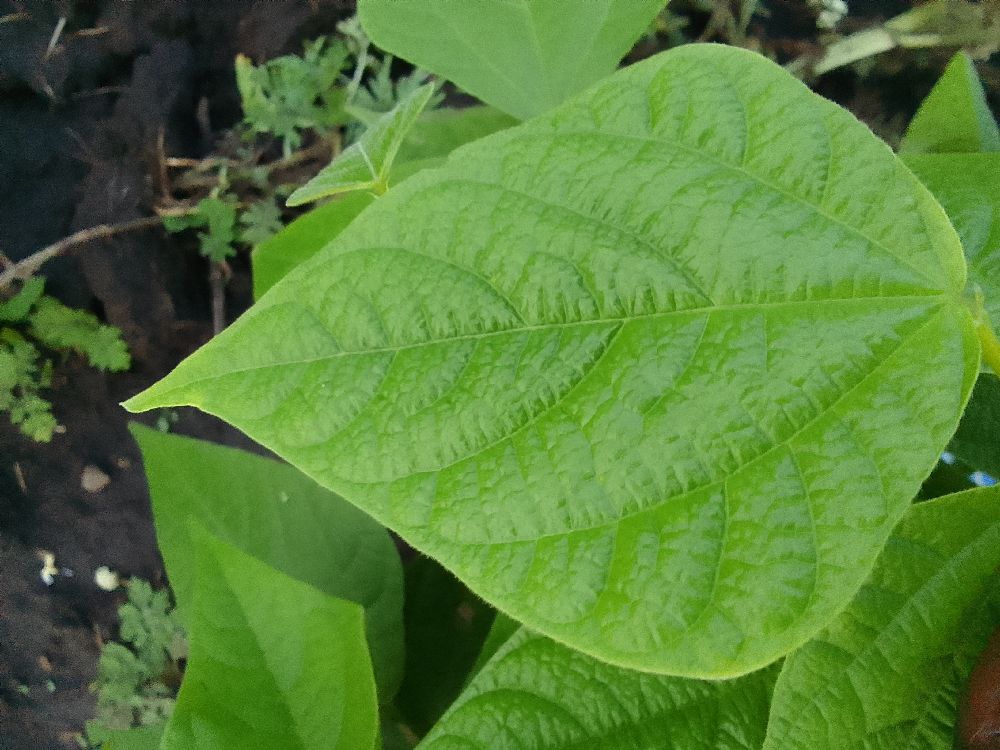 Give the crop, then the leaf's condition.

common bean, healthy
